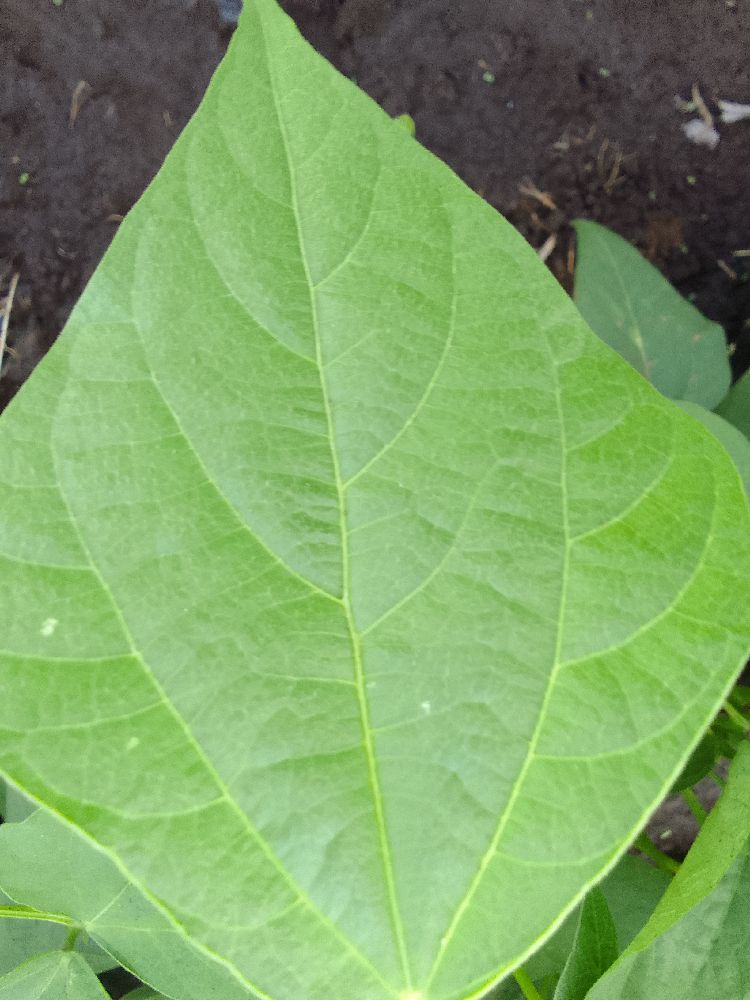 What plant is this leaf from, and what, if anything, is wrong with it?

common bean, healthy
